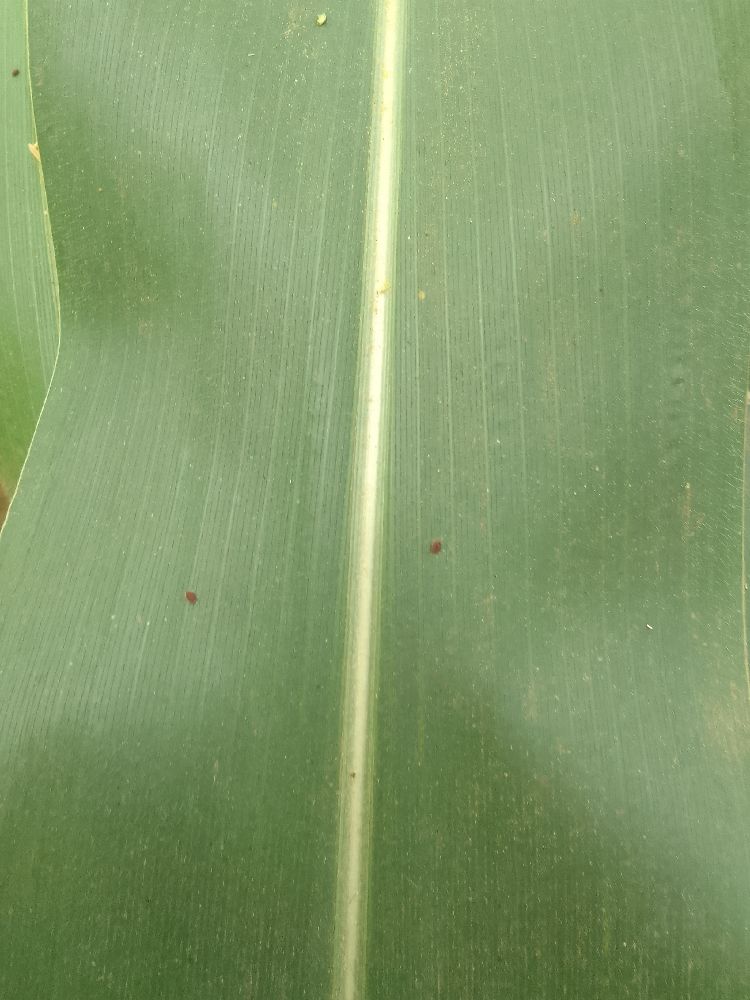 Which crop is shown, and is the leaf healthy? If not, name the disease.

maize, healthy
